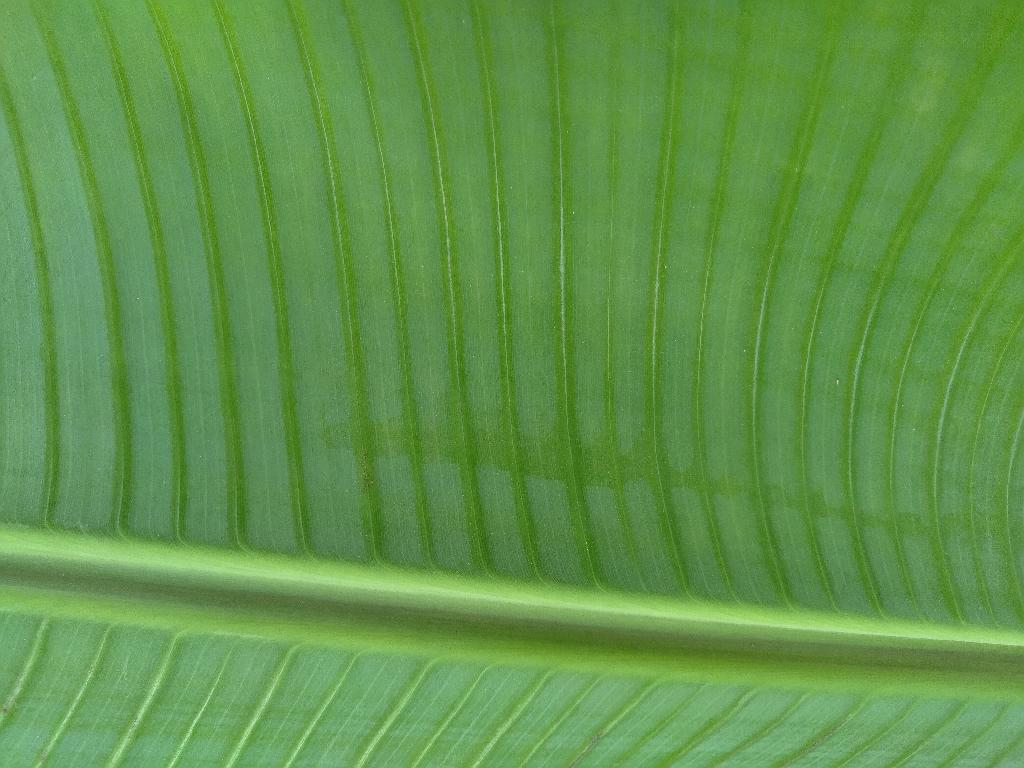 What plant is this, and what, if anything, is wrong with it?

banana, healthy
